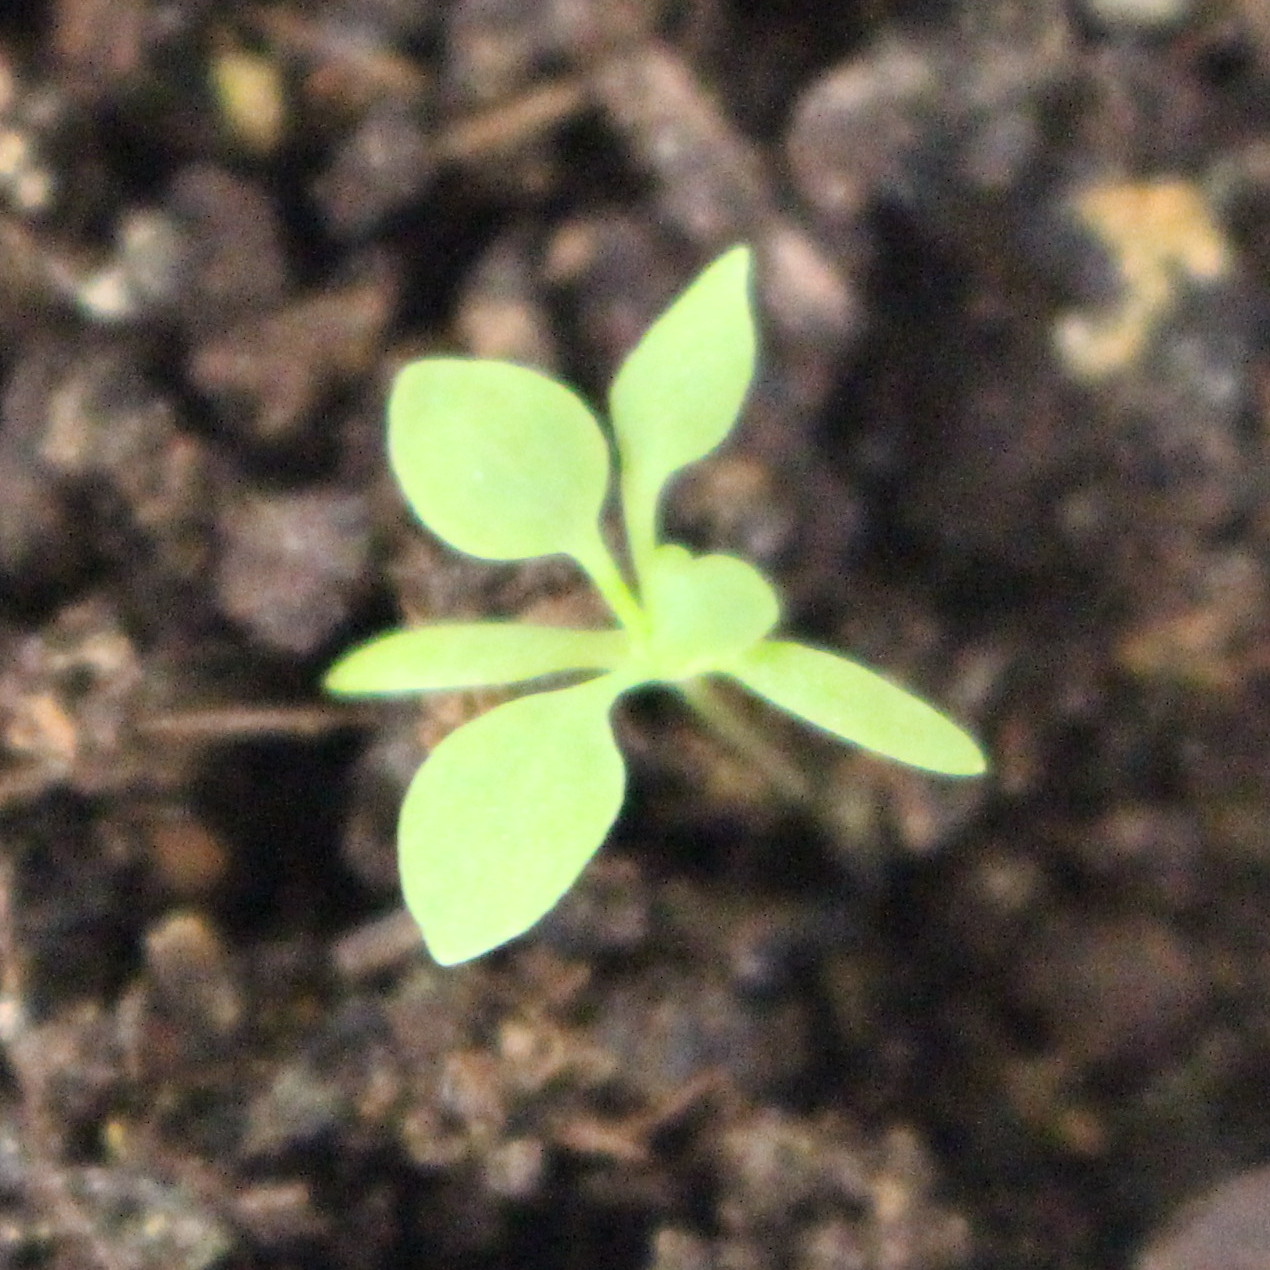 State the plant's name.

Papaver rhoeas
